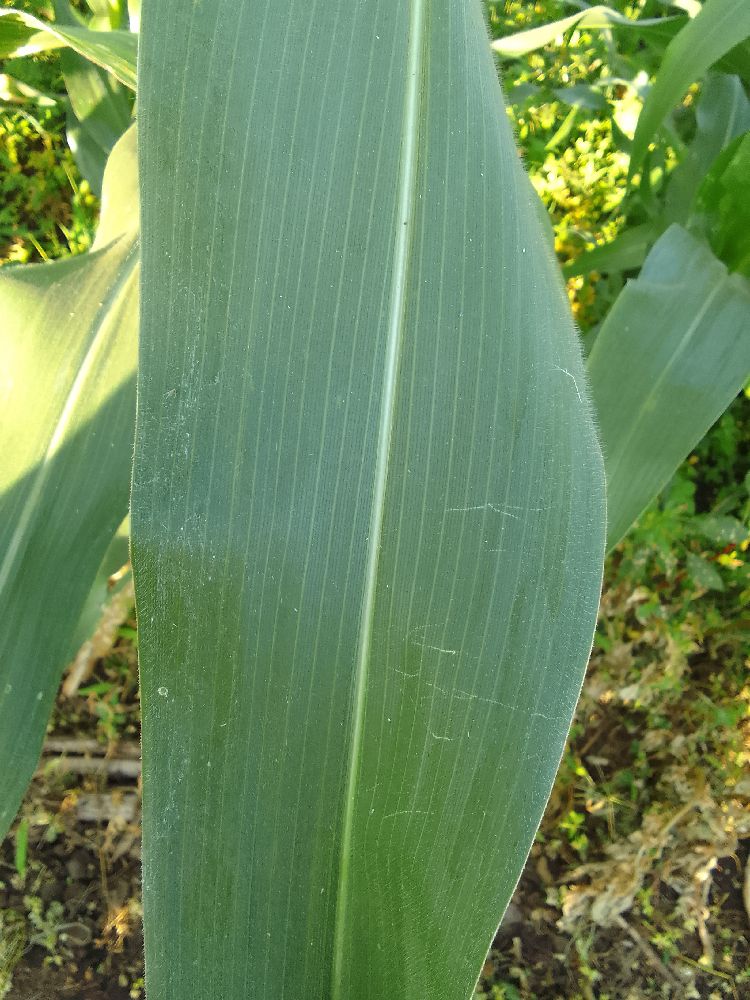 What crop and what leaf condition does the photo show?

maize, healthy
